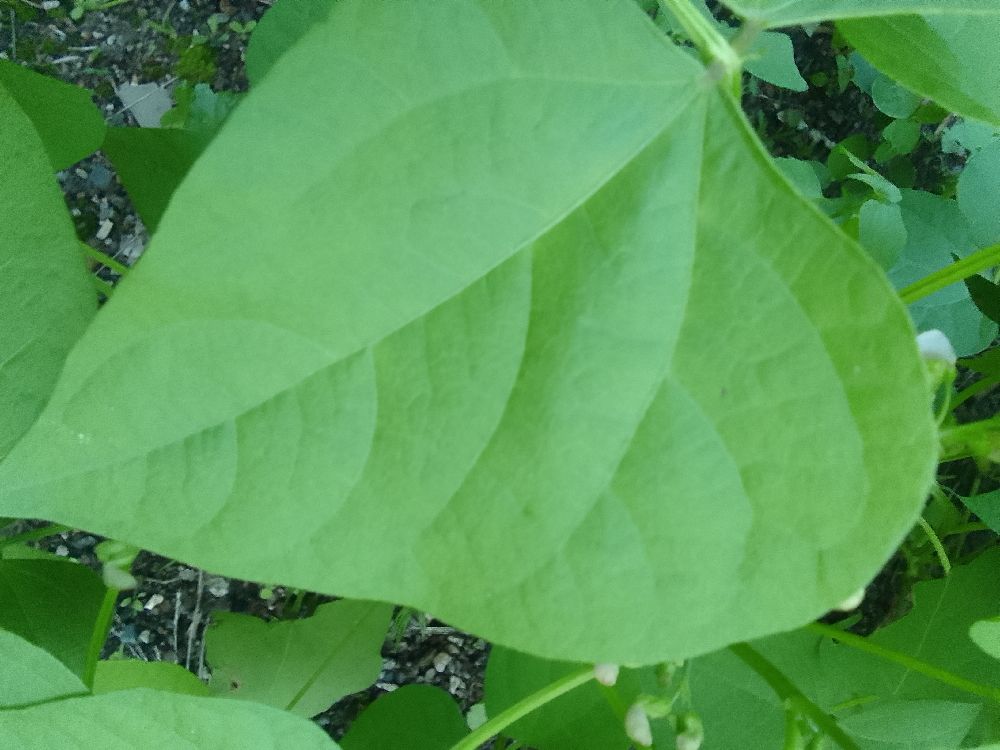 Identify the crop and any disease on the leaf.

common bean, healthy
